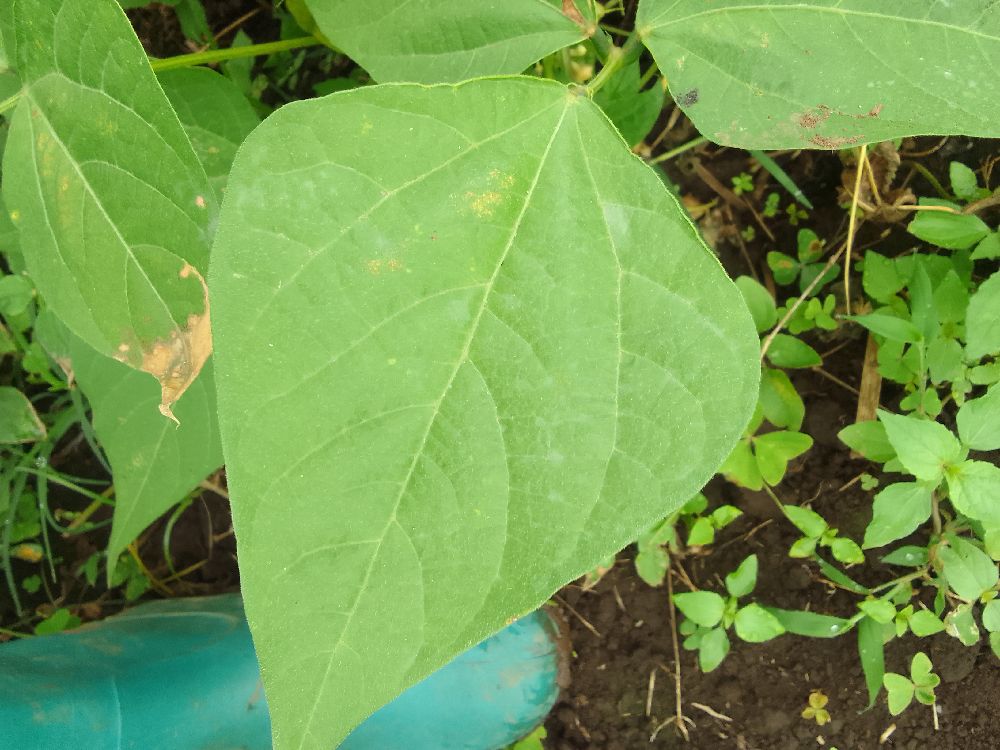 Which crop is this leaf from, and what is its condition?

common bean, healthy
